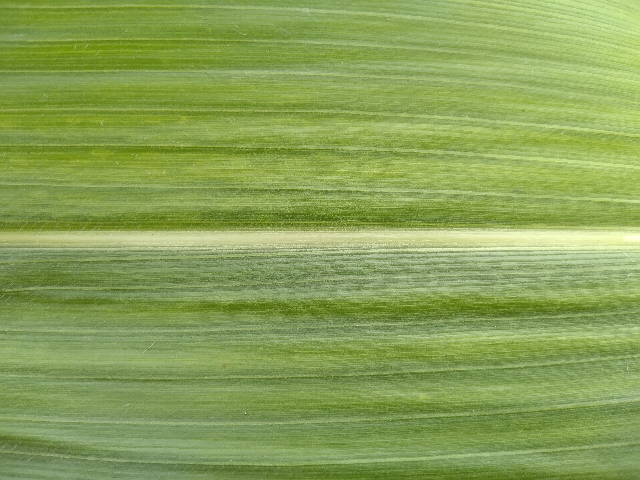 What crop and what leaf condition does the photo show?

maize, healthy
